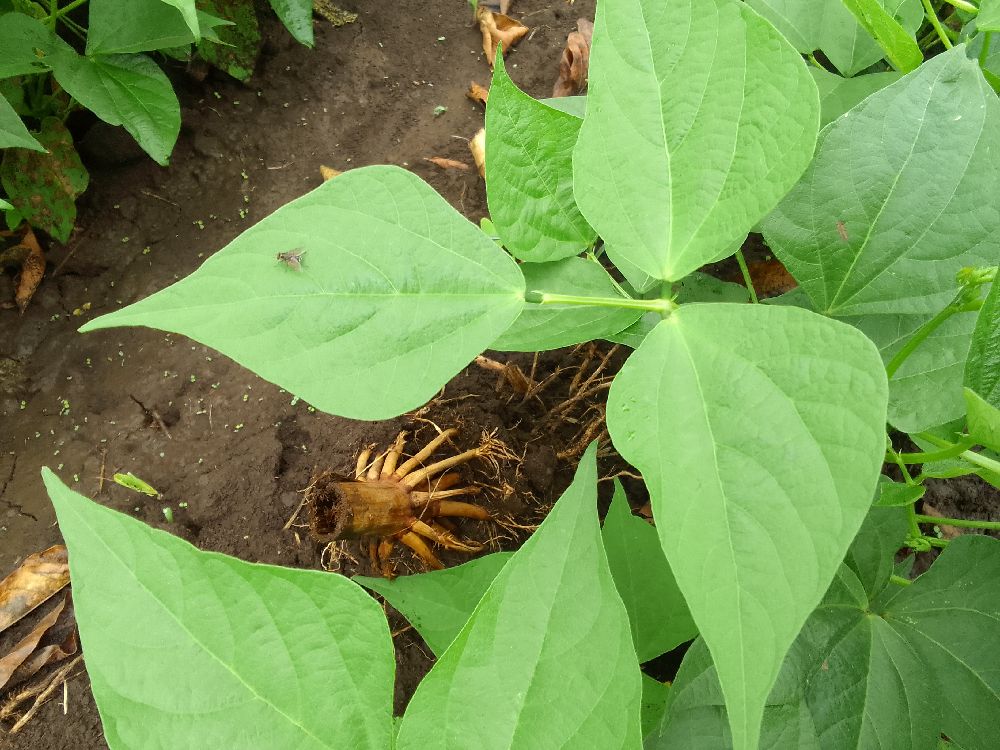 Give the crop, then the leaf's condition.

common bean, healthy
